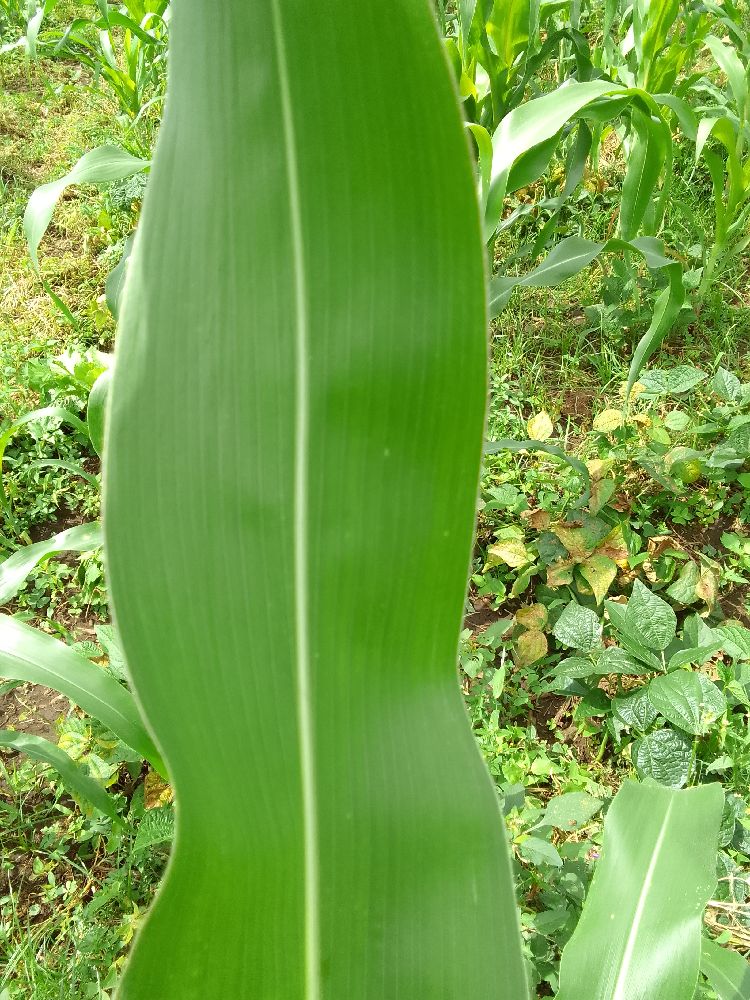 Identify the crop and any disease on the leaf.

maize, healthy
